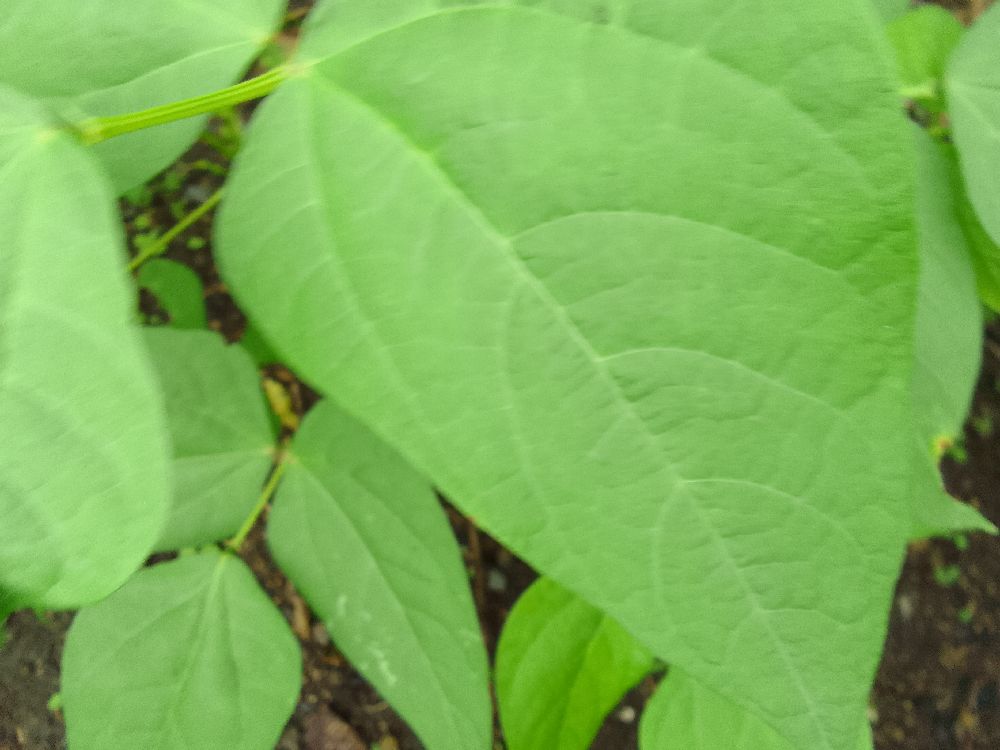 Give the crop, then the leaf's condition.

common bean, healthy
